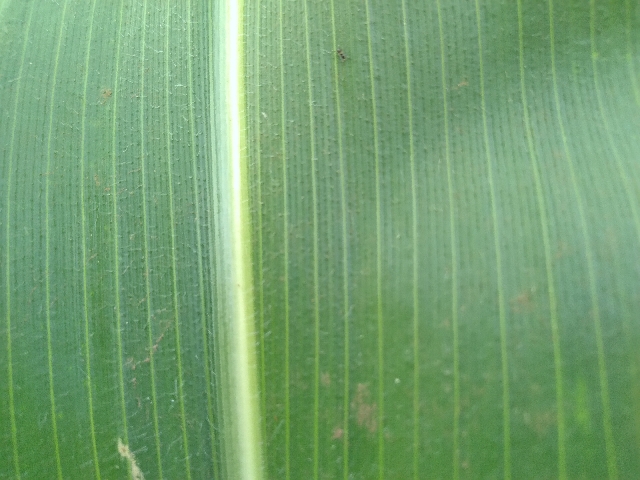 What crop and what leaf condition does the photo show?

maize, healthy
